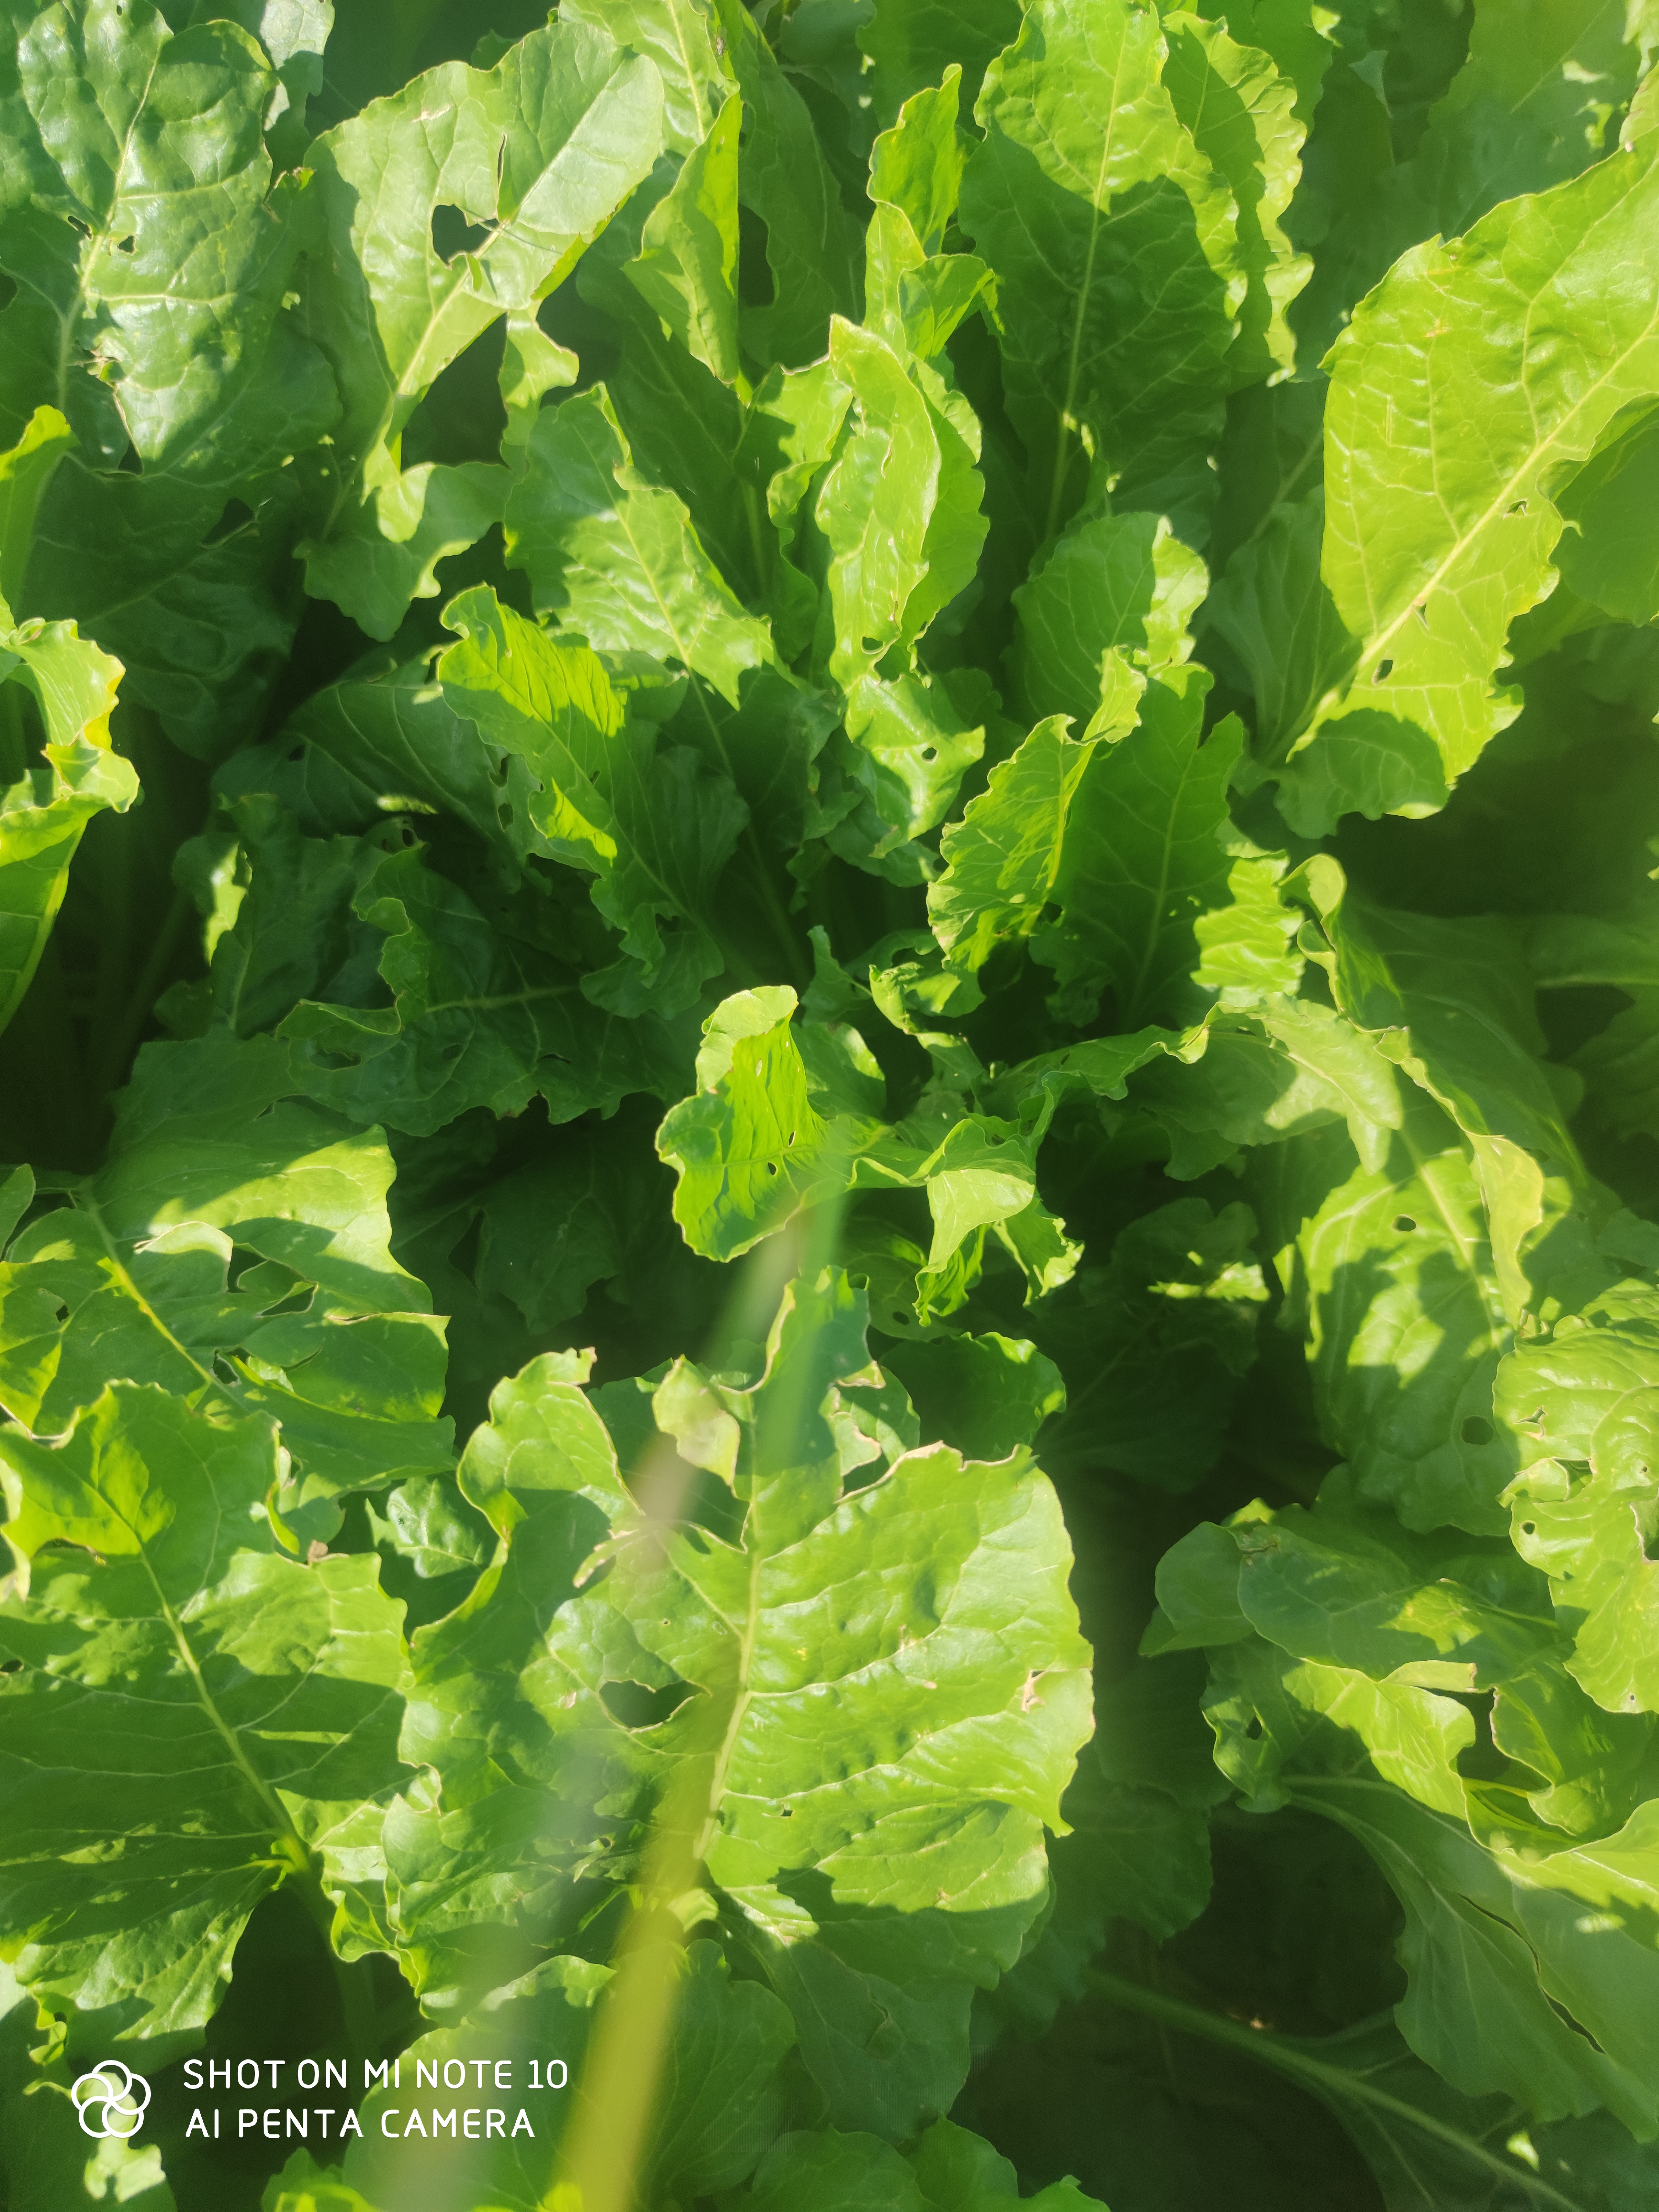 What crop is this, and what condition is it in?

beet, unaffected
